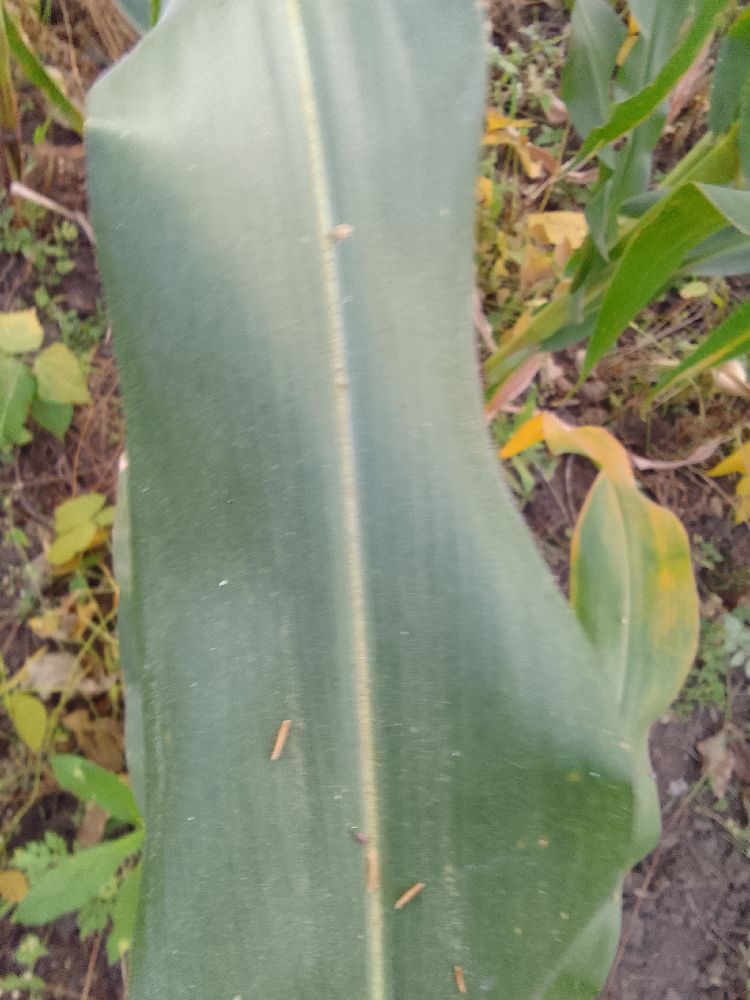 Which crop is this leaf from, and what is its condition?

maize, healthy
